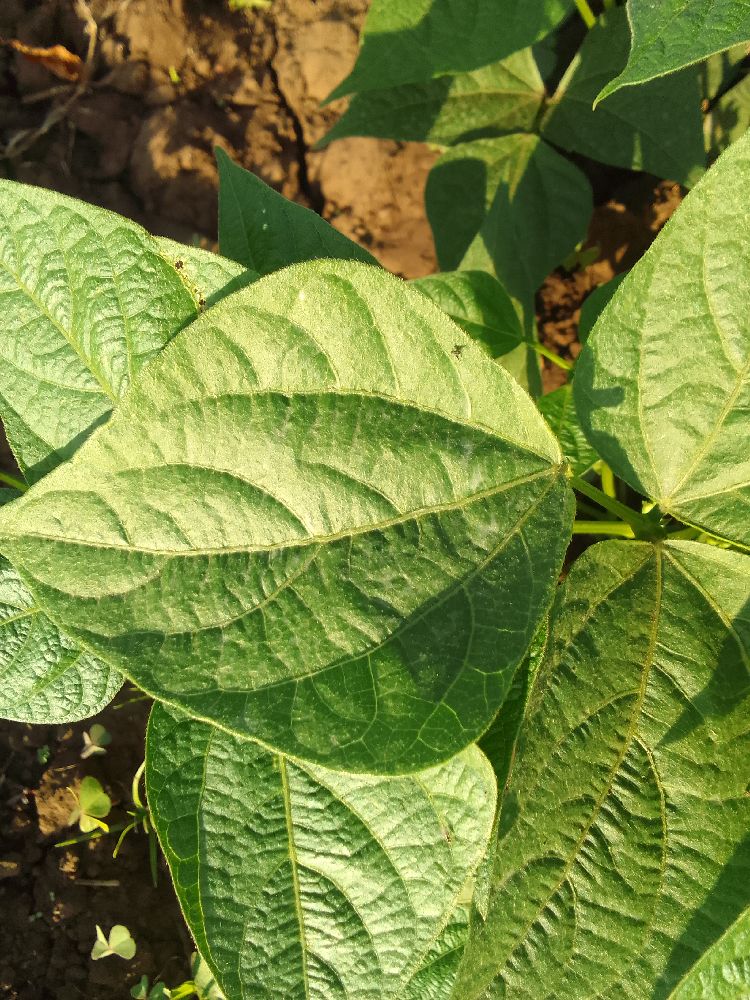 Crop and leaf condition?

common bean, healthy
